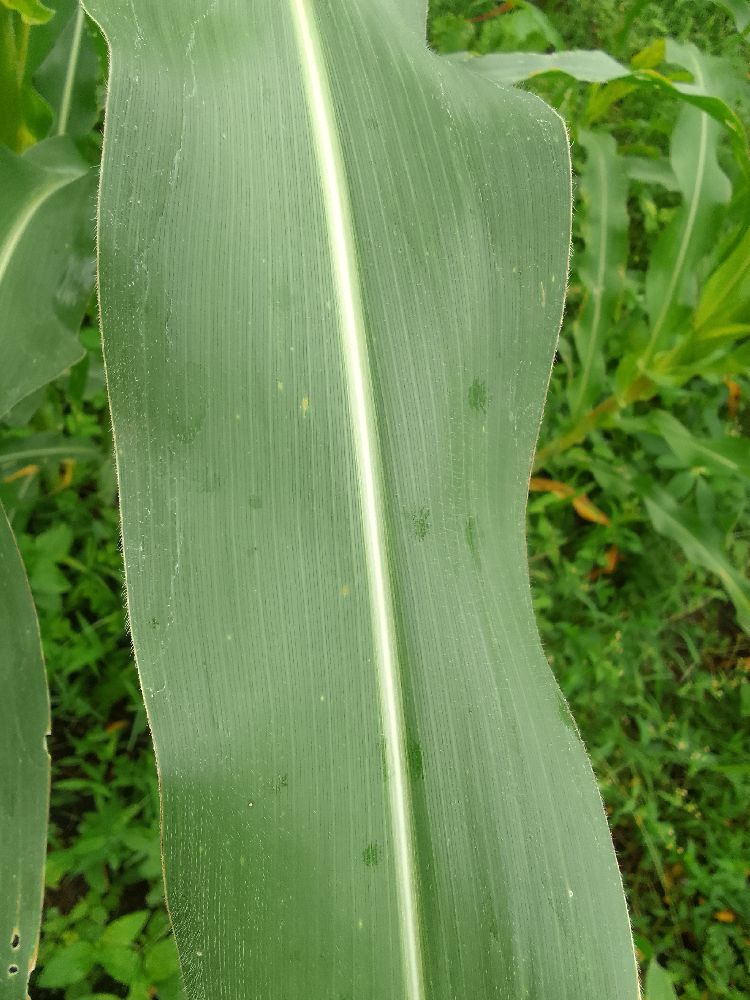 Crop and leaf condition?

maize, healthy
